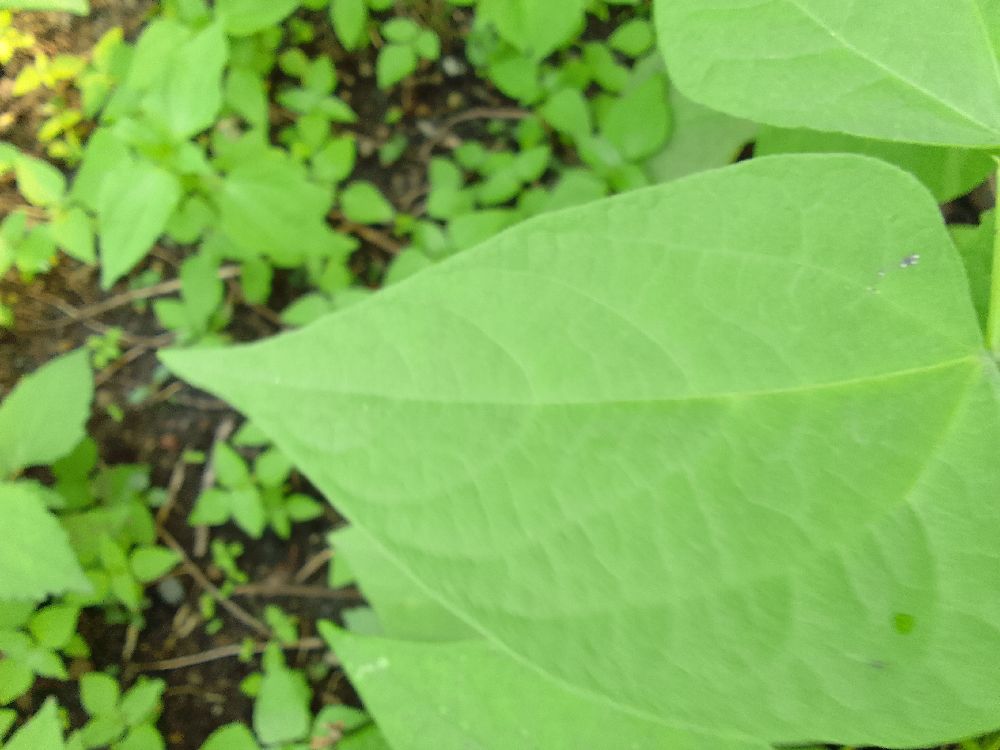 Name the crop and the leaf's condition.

common bean, healthy
